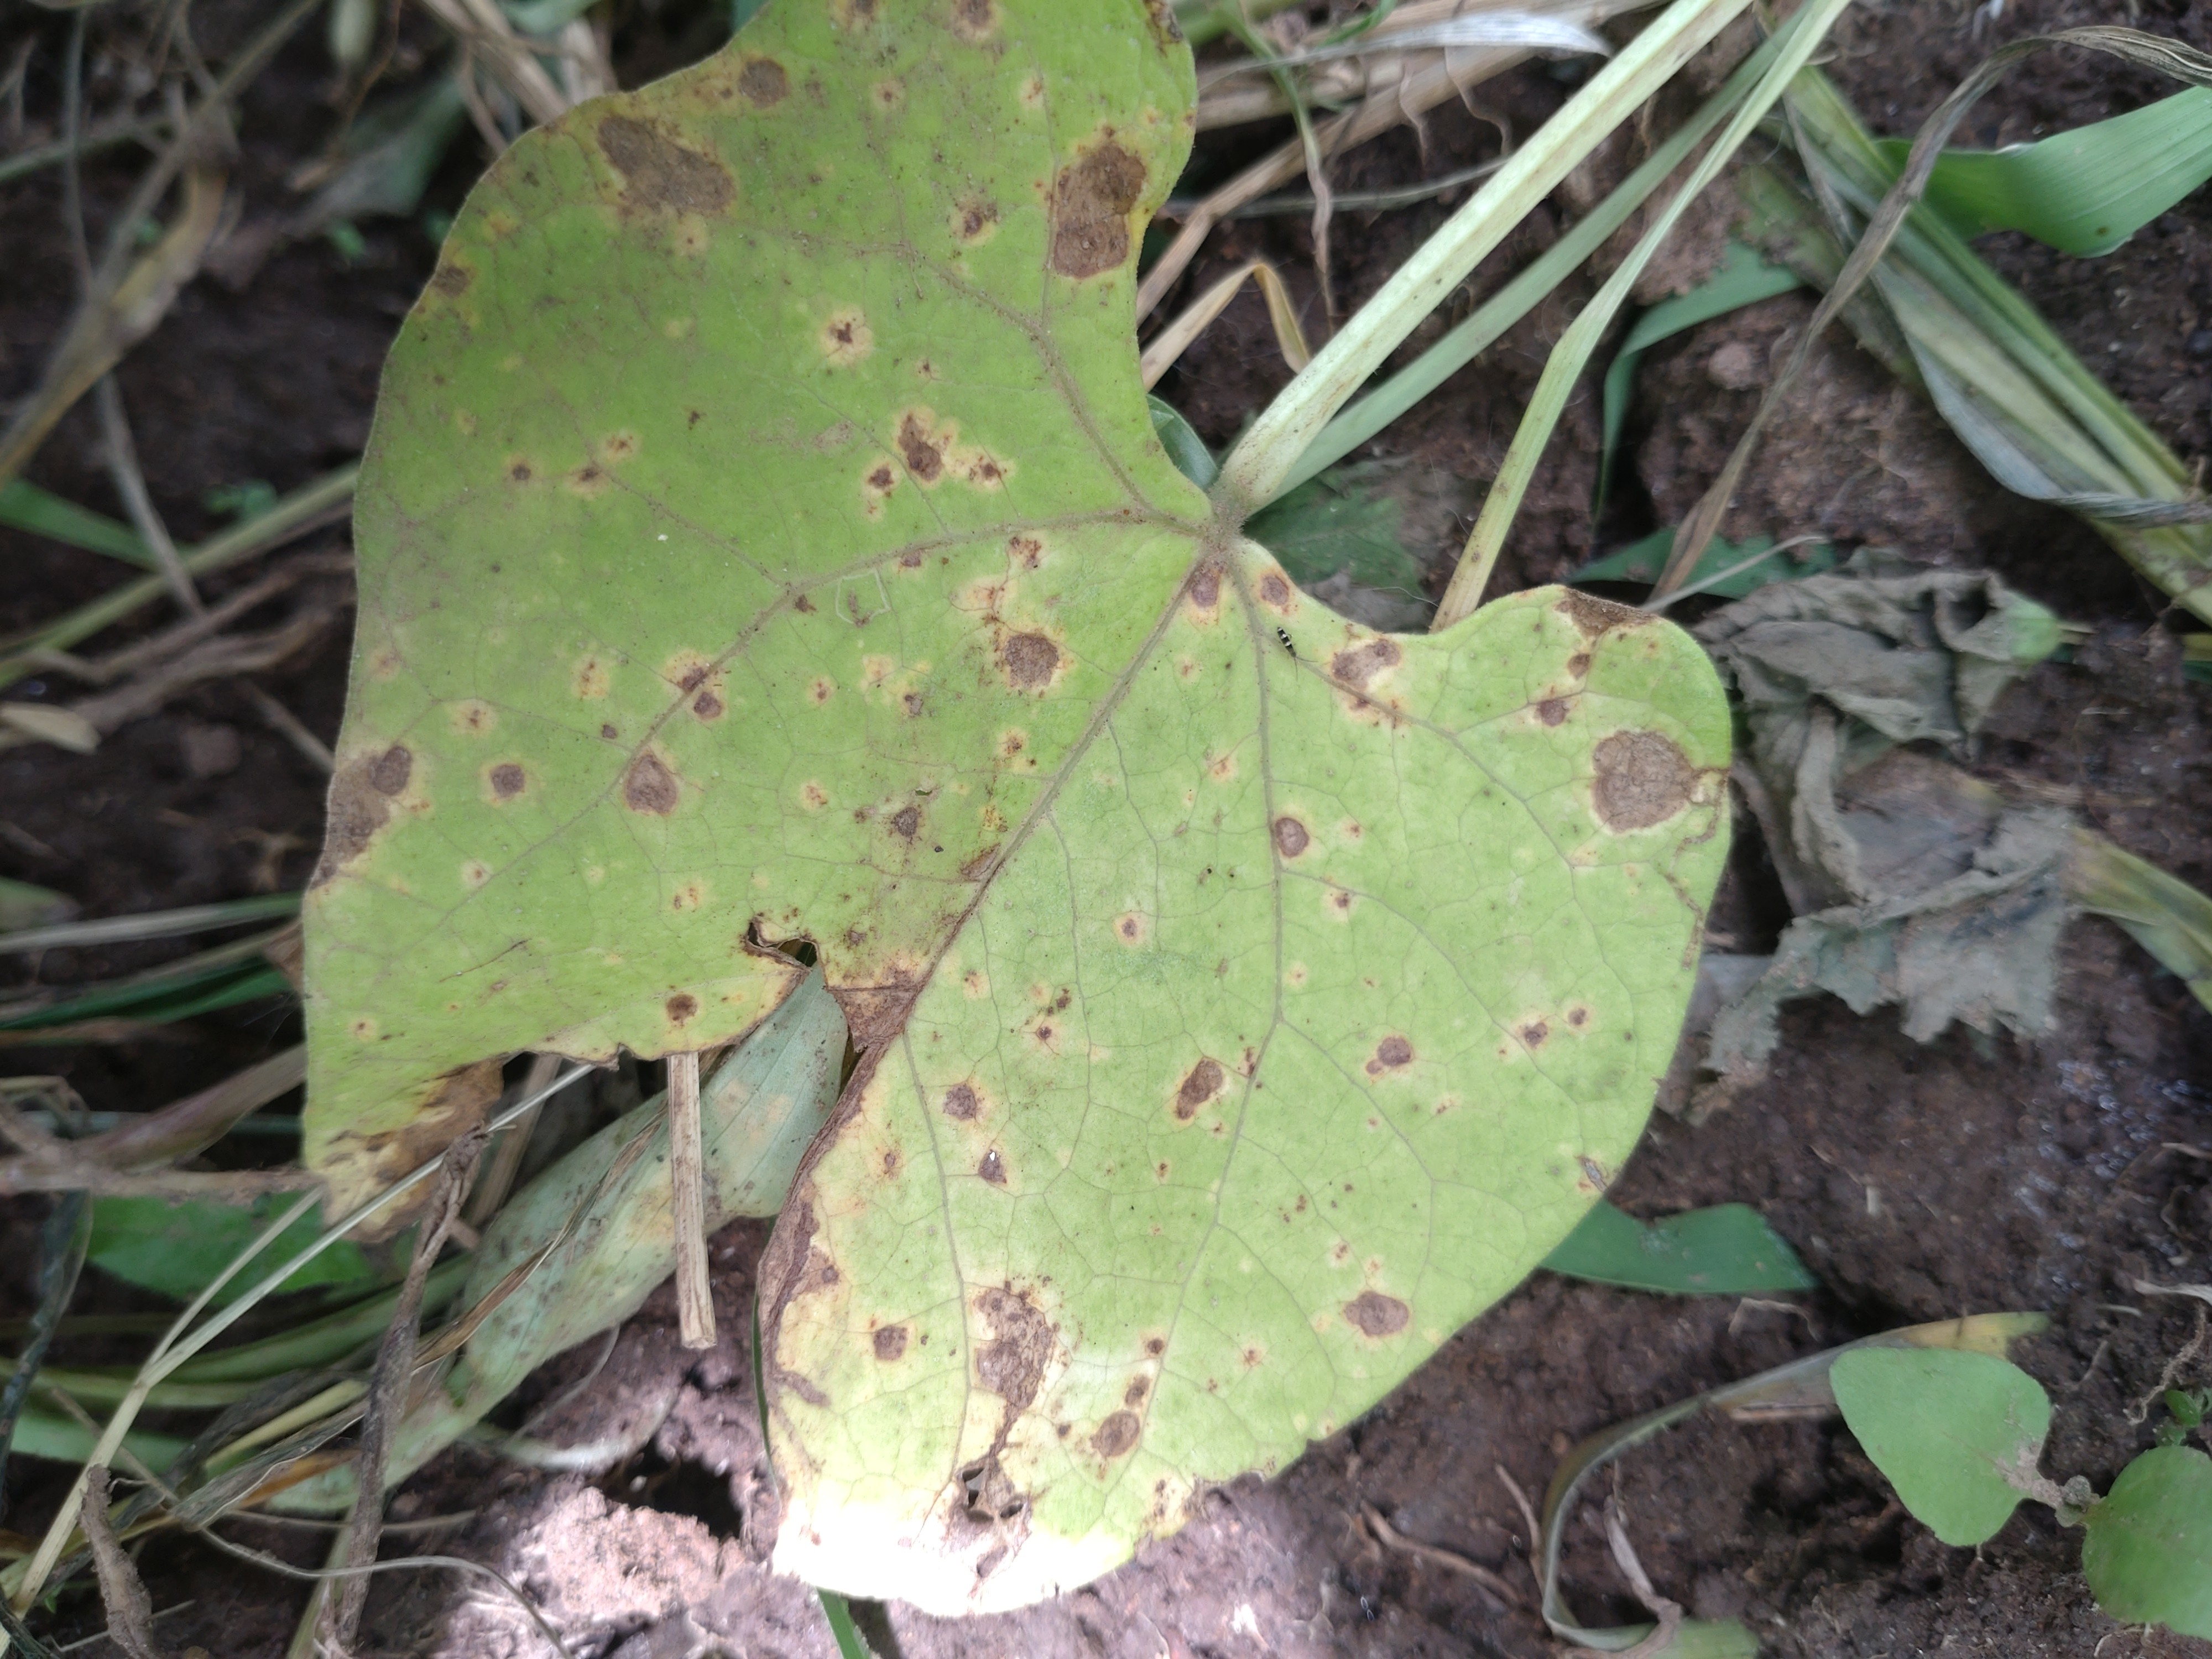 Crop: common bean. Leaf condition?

rust
